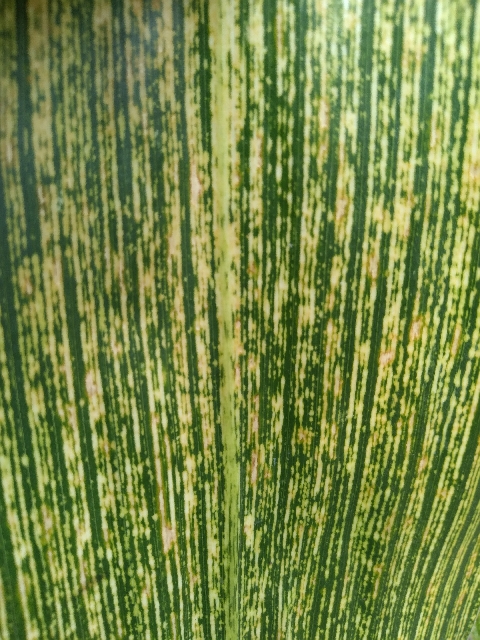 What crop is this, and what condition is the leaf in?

maize, maize streak virus
